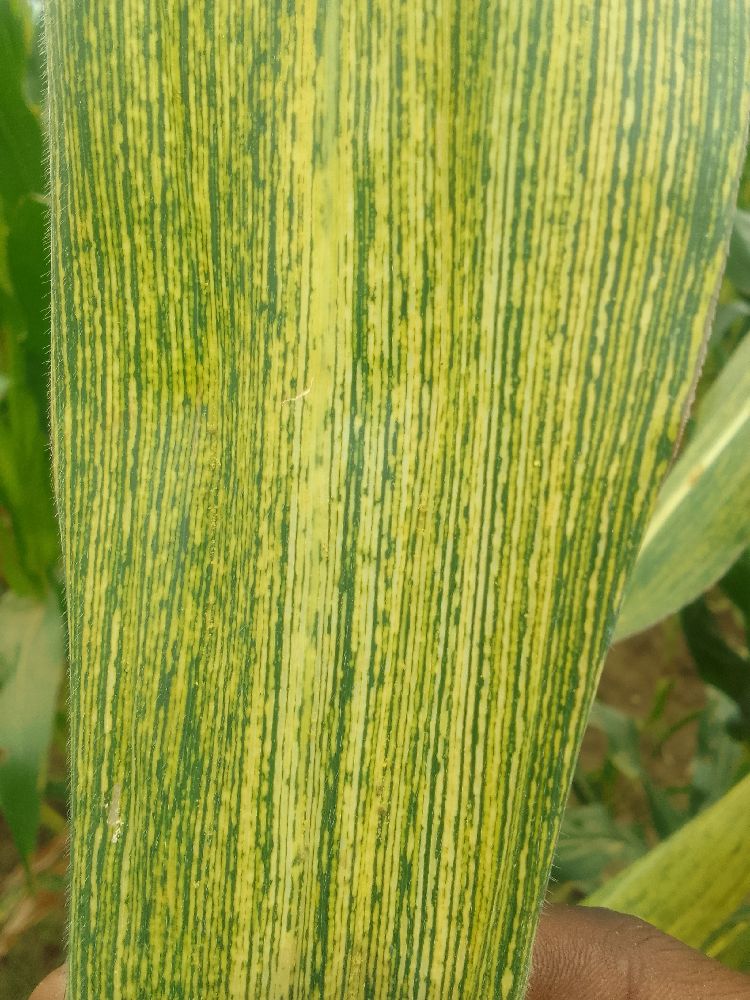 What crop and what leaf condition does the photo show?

maize, maize streak virus
